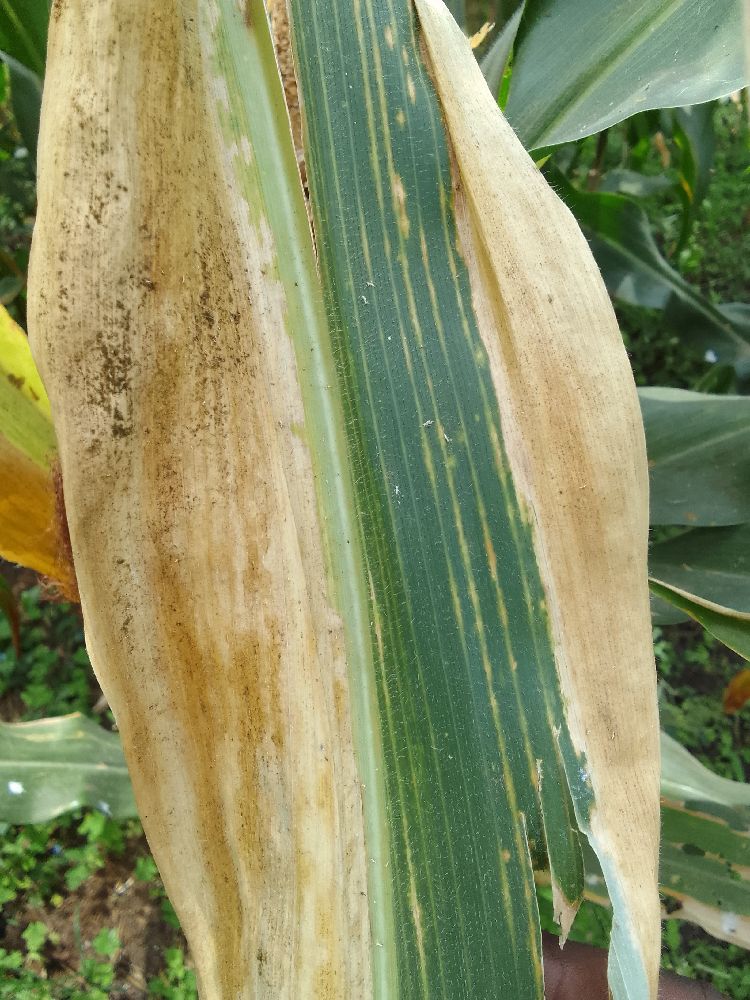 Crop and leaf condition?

maize, maize lethal necrosis
